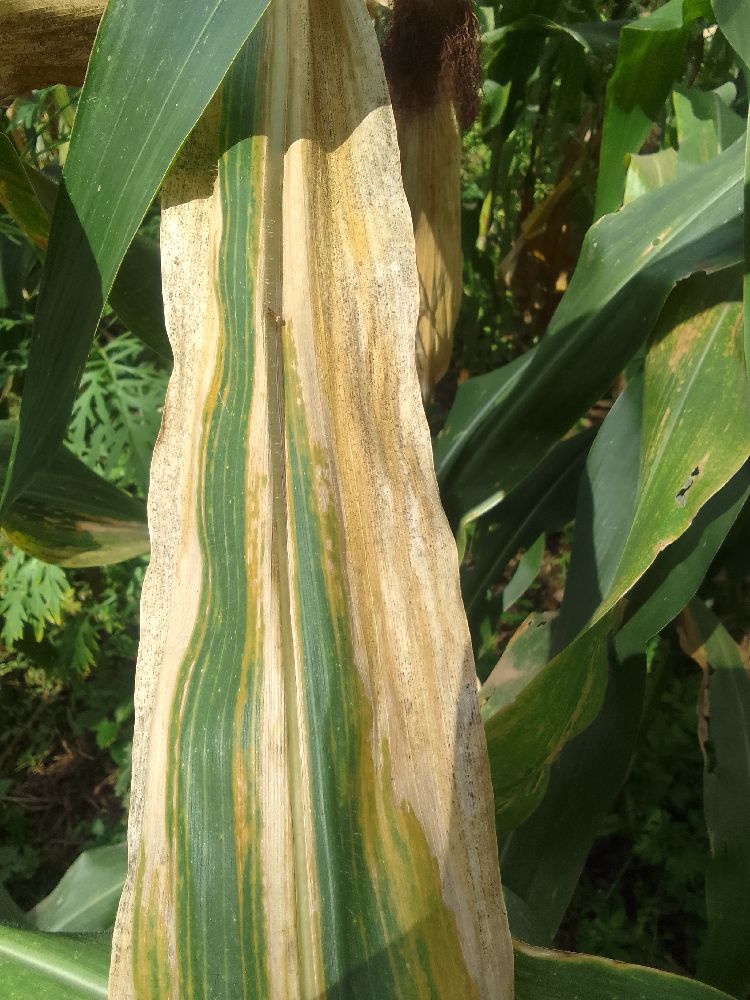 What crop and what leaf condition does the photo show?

maize, maize lethal necrosis
